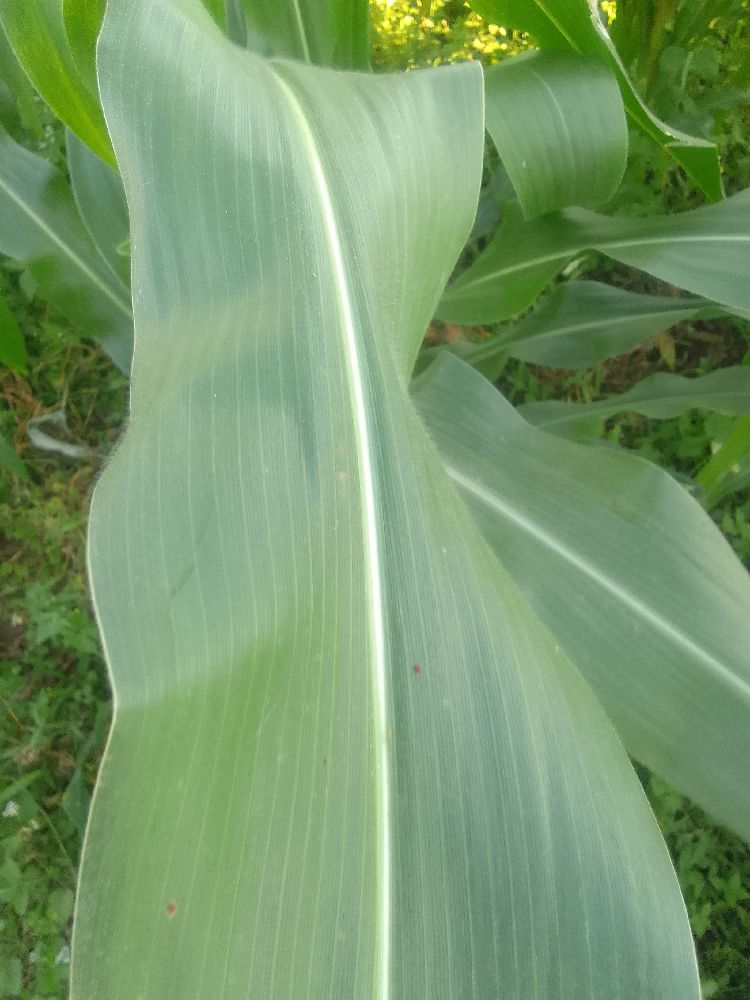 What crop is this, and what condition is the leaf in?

maize, healthy
